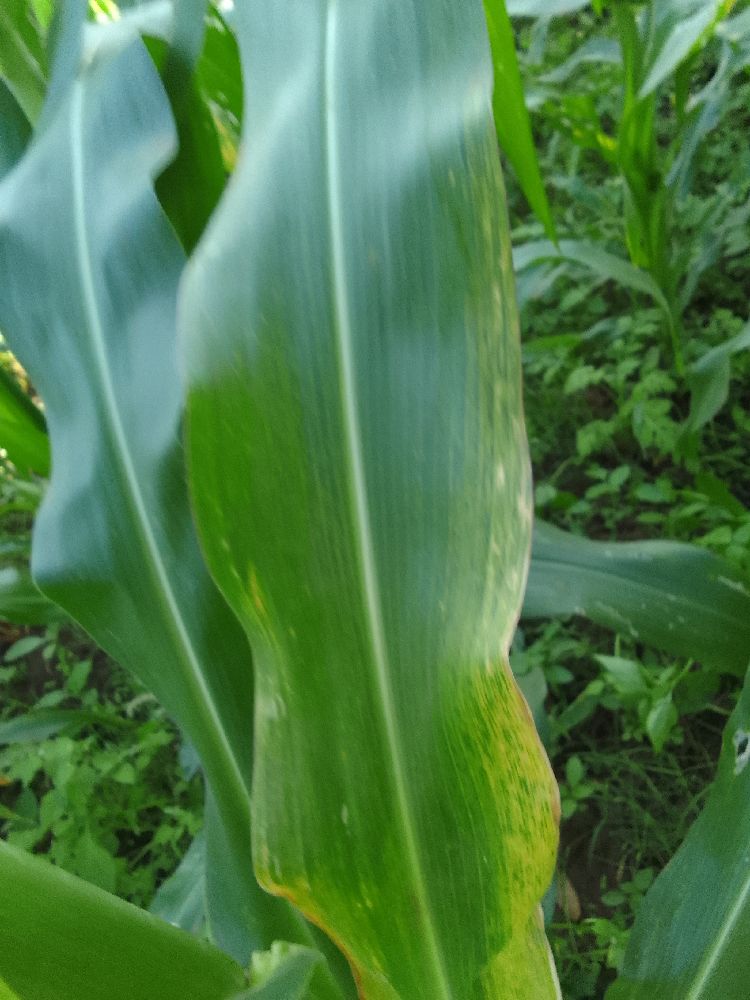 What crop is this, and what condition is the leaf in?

maize, maize lethal necrosis
